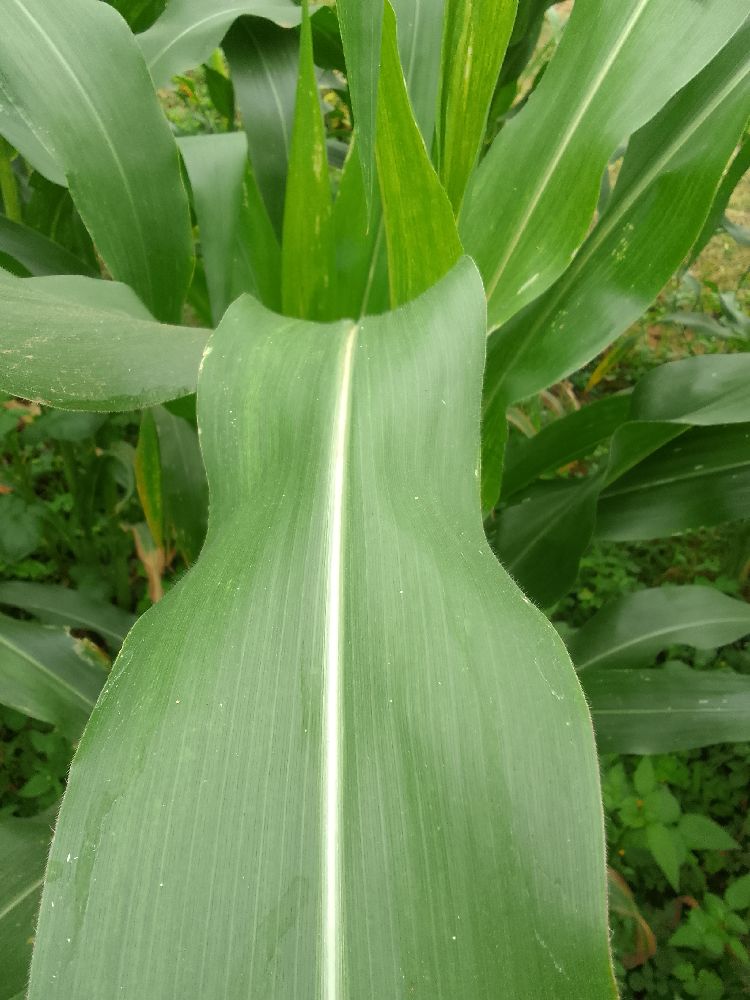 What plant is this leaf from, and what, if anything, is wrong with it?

maize, healthy
